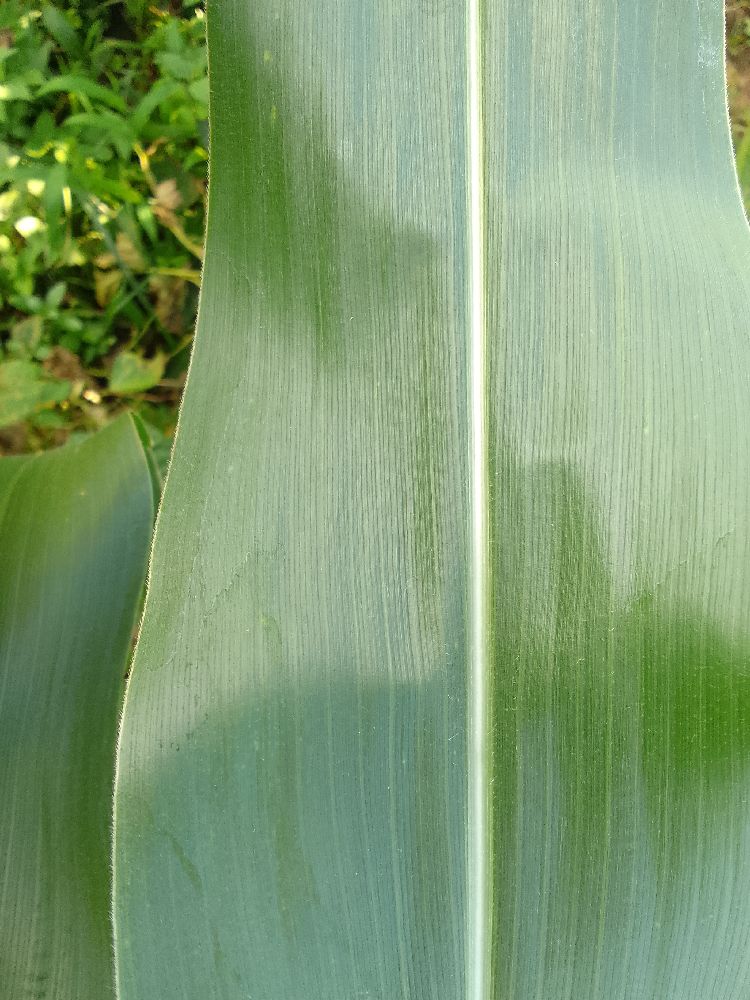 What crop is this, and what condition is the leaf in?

maize, healthy
